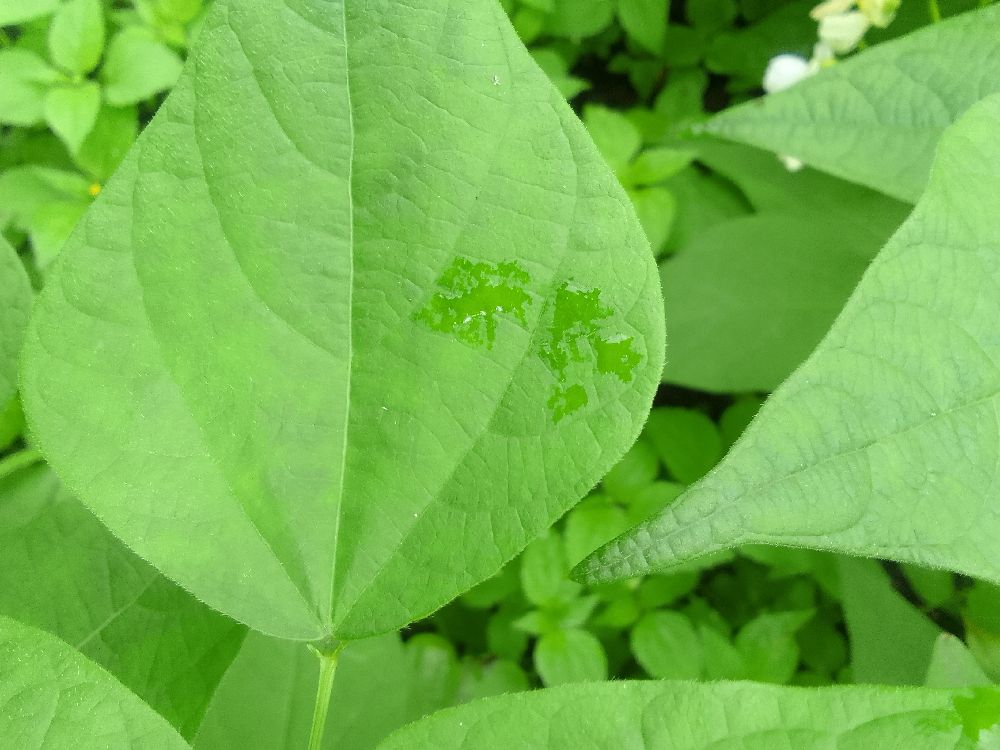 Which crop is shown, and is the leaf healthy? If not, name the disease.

common bean, healthy
